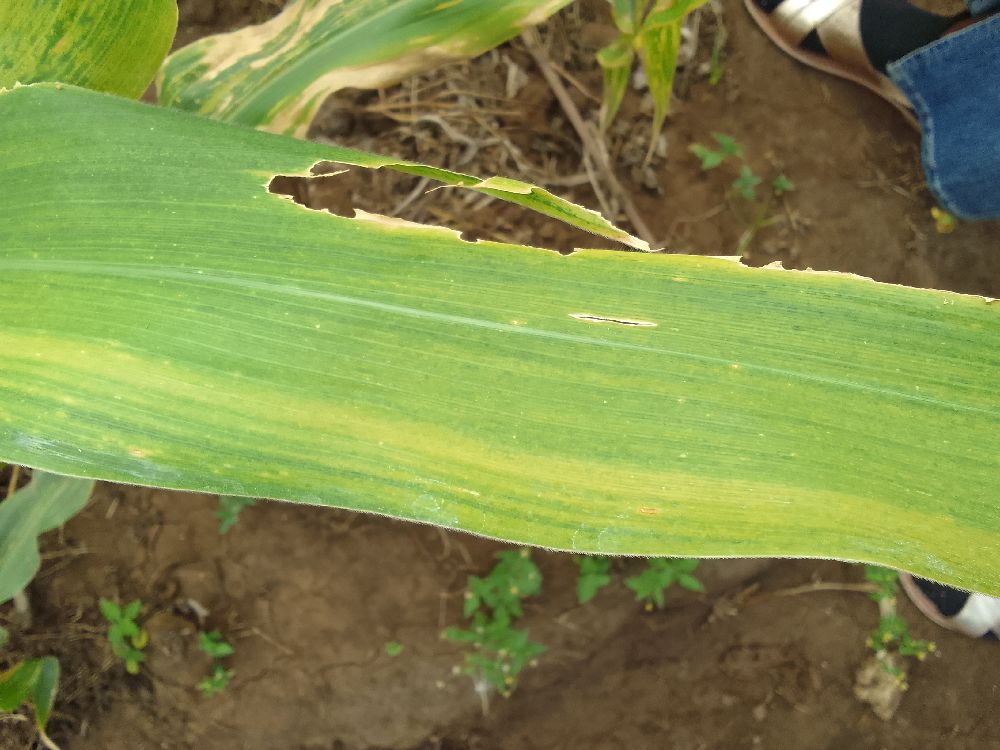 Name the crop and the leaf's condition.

maize, maize lethal necrosis
